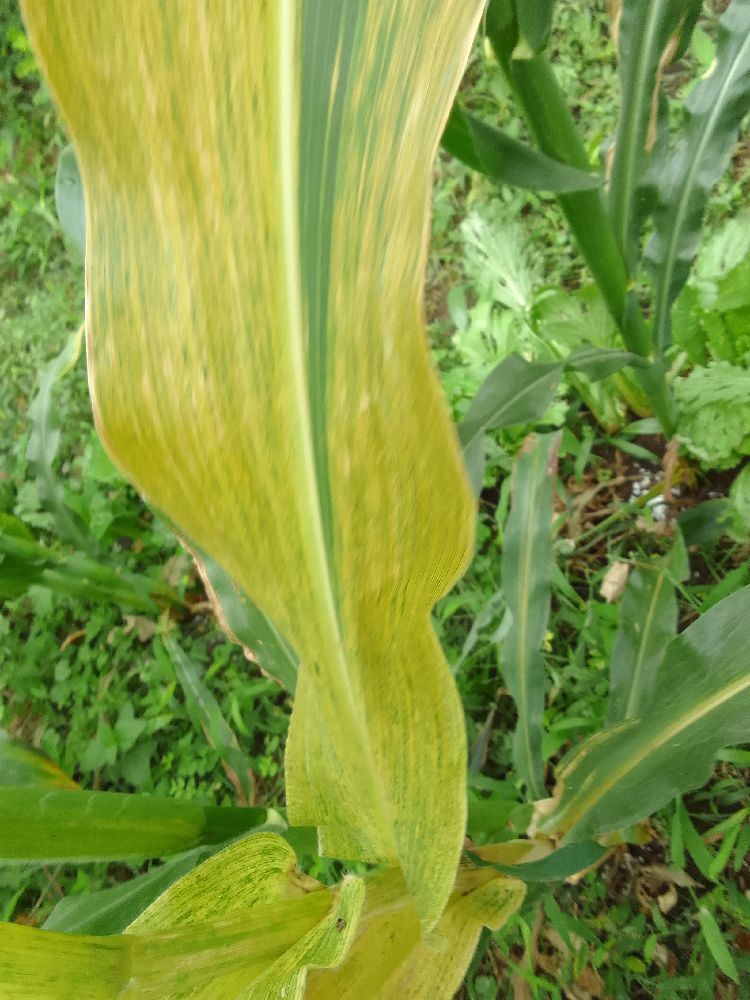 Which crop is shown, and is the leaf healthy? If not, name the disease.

maize, maize lethal necrosis
